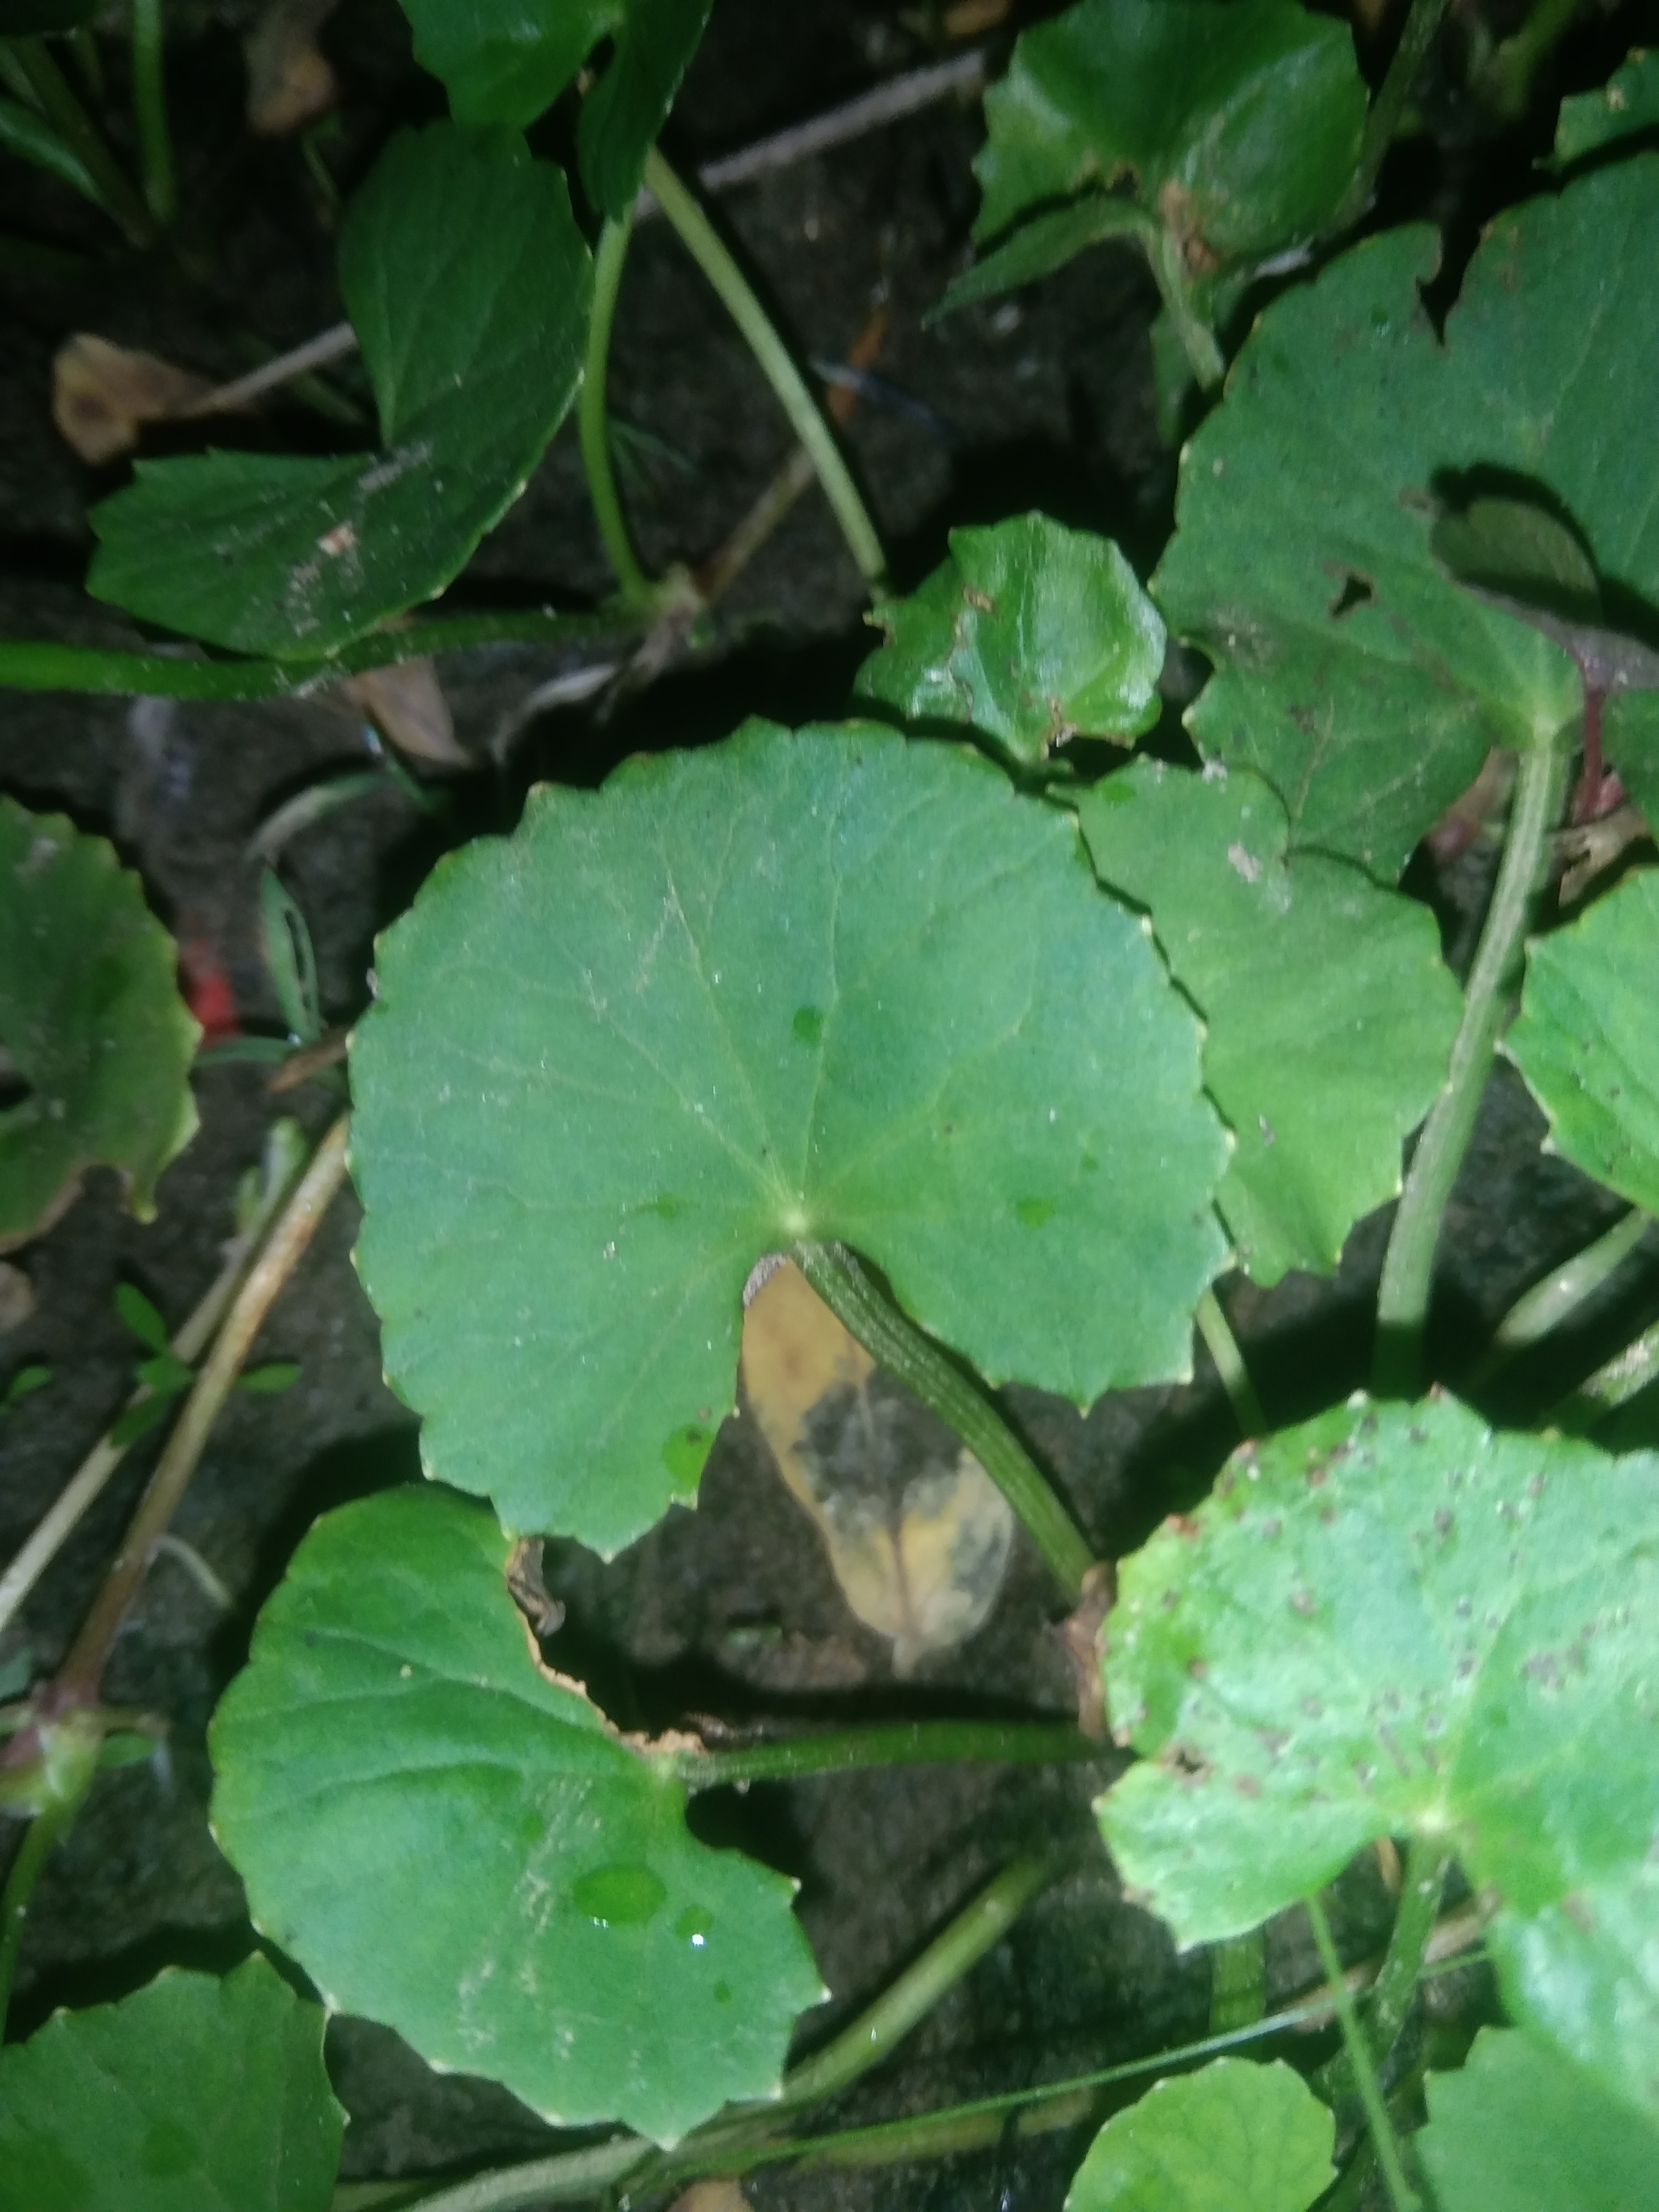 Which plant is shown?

thankuni
